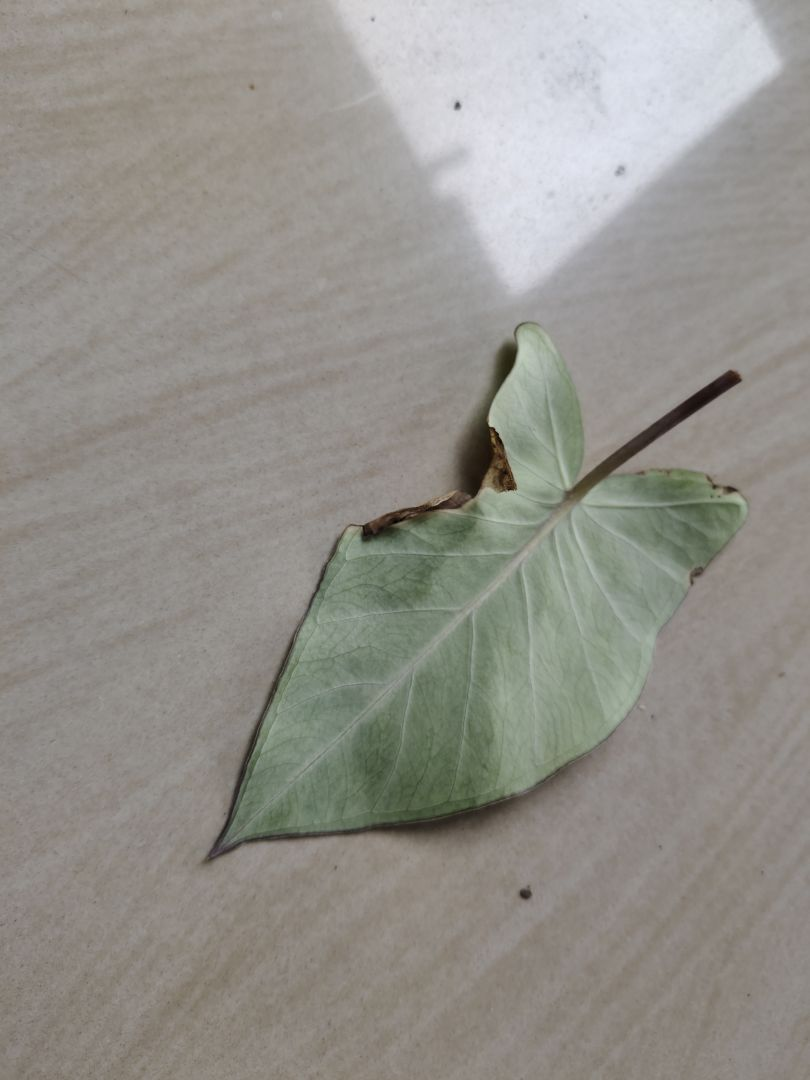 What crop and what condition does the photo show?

taro, leaf blight
